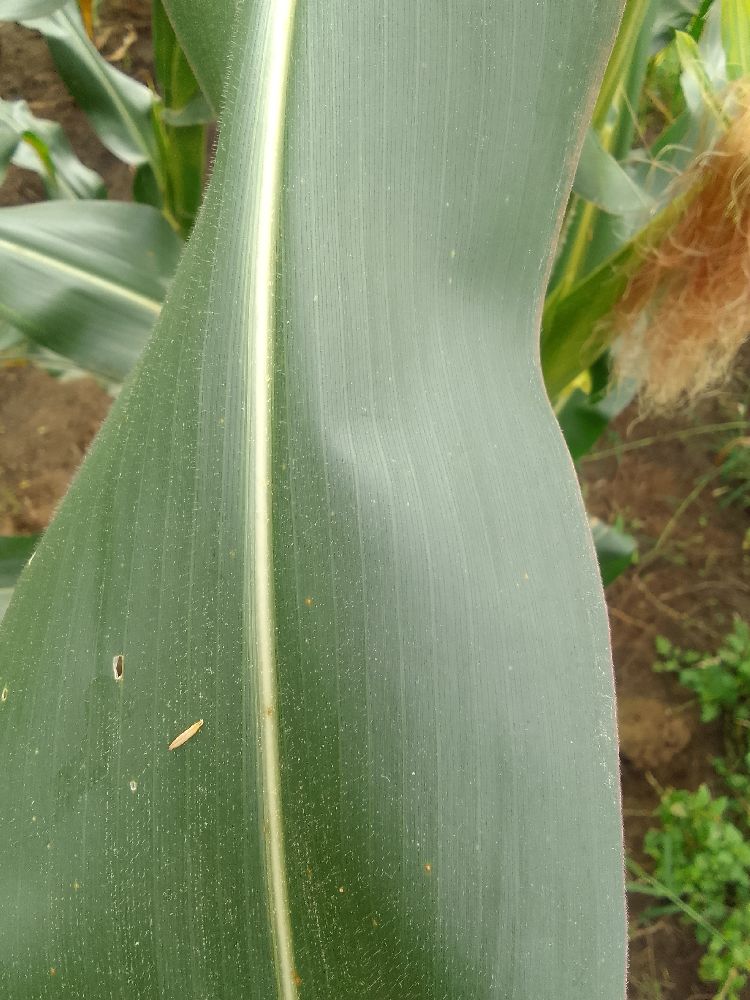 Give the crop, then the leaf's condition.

maize, healthy
